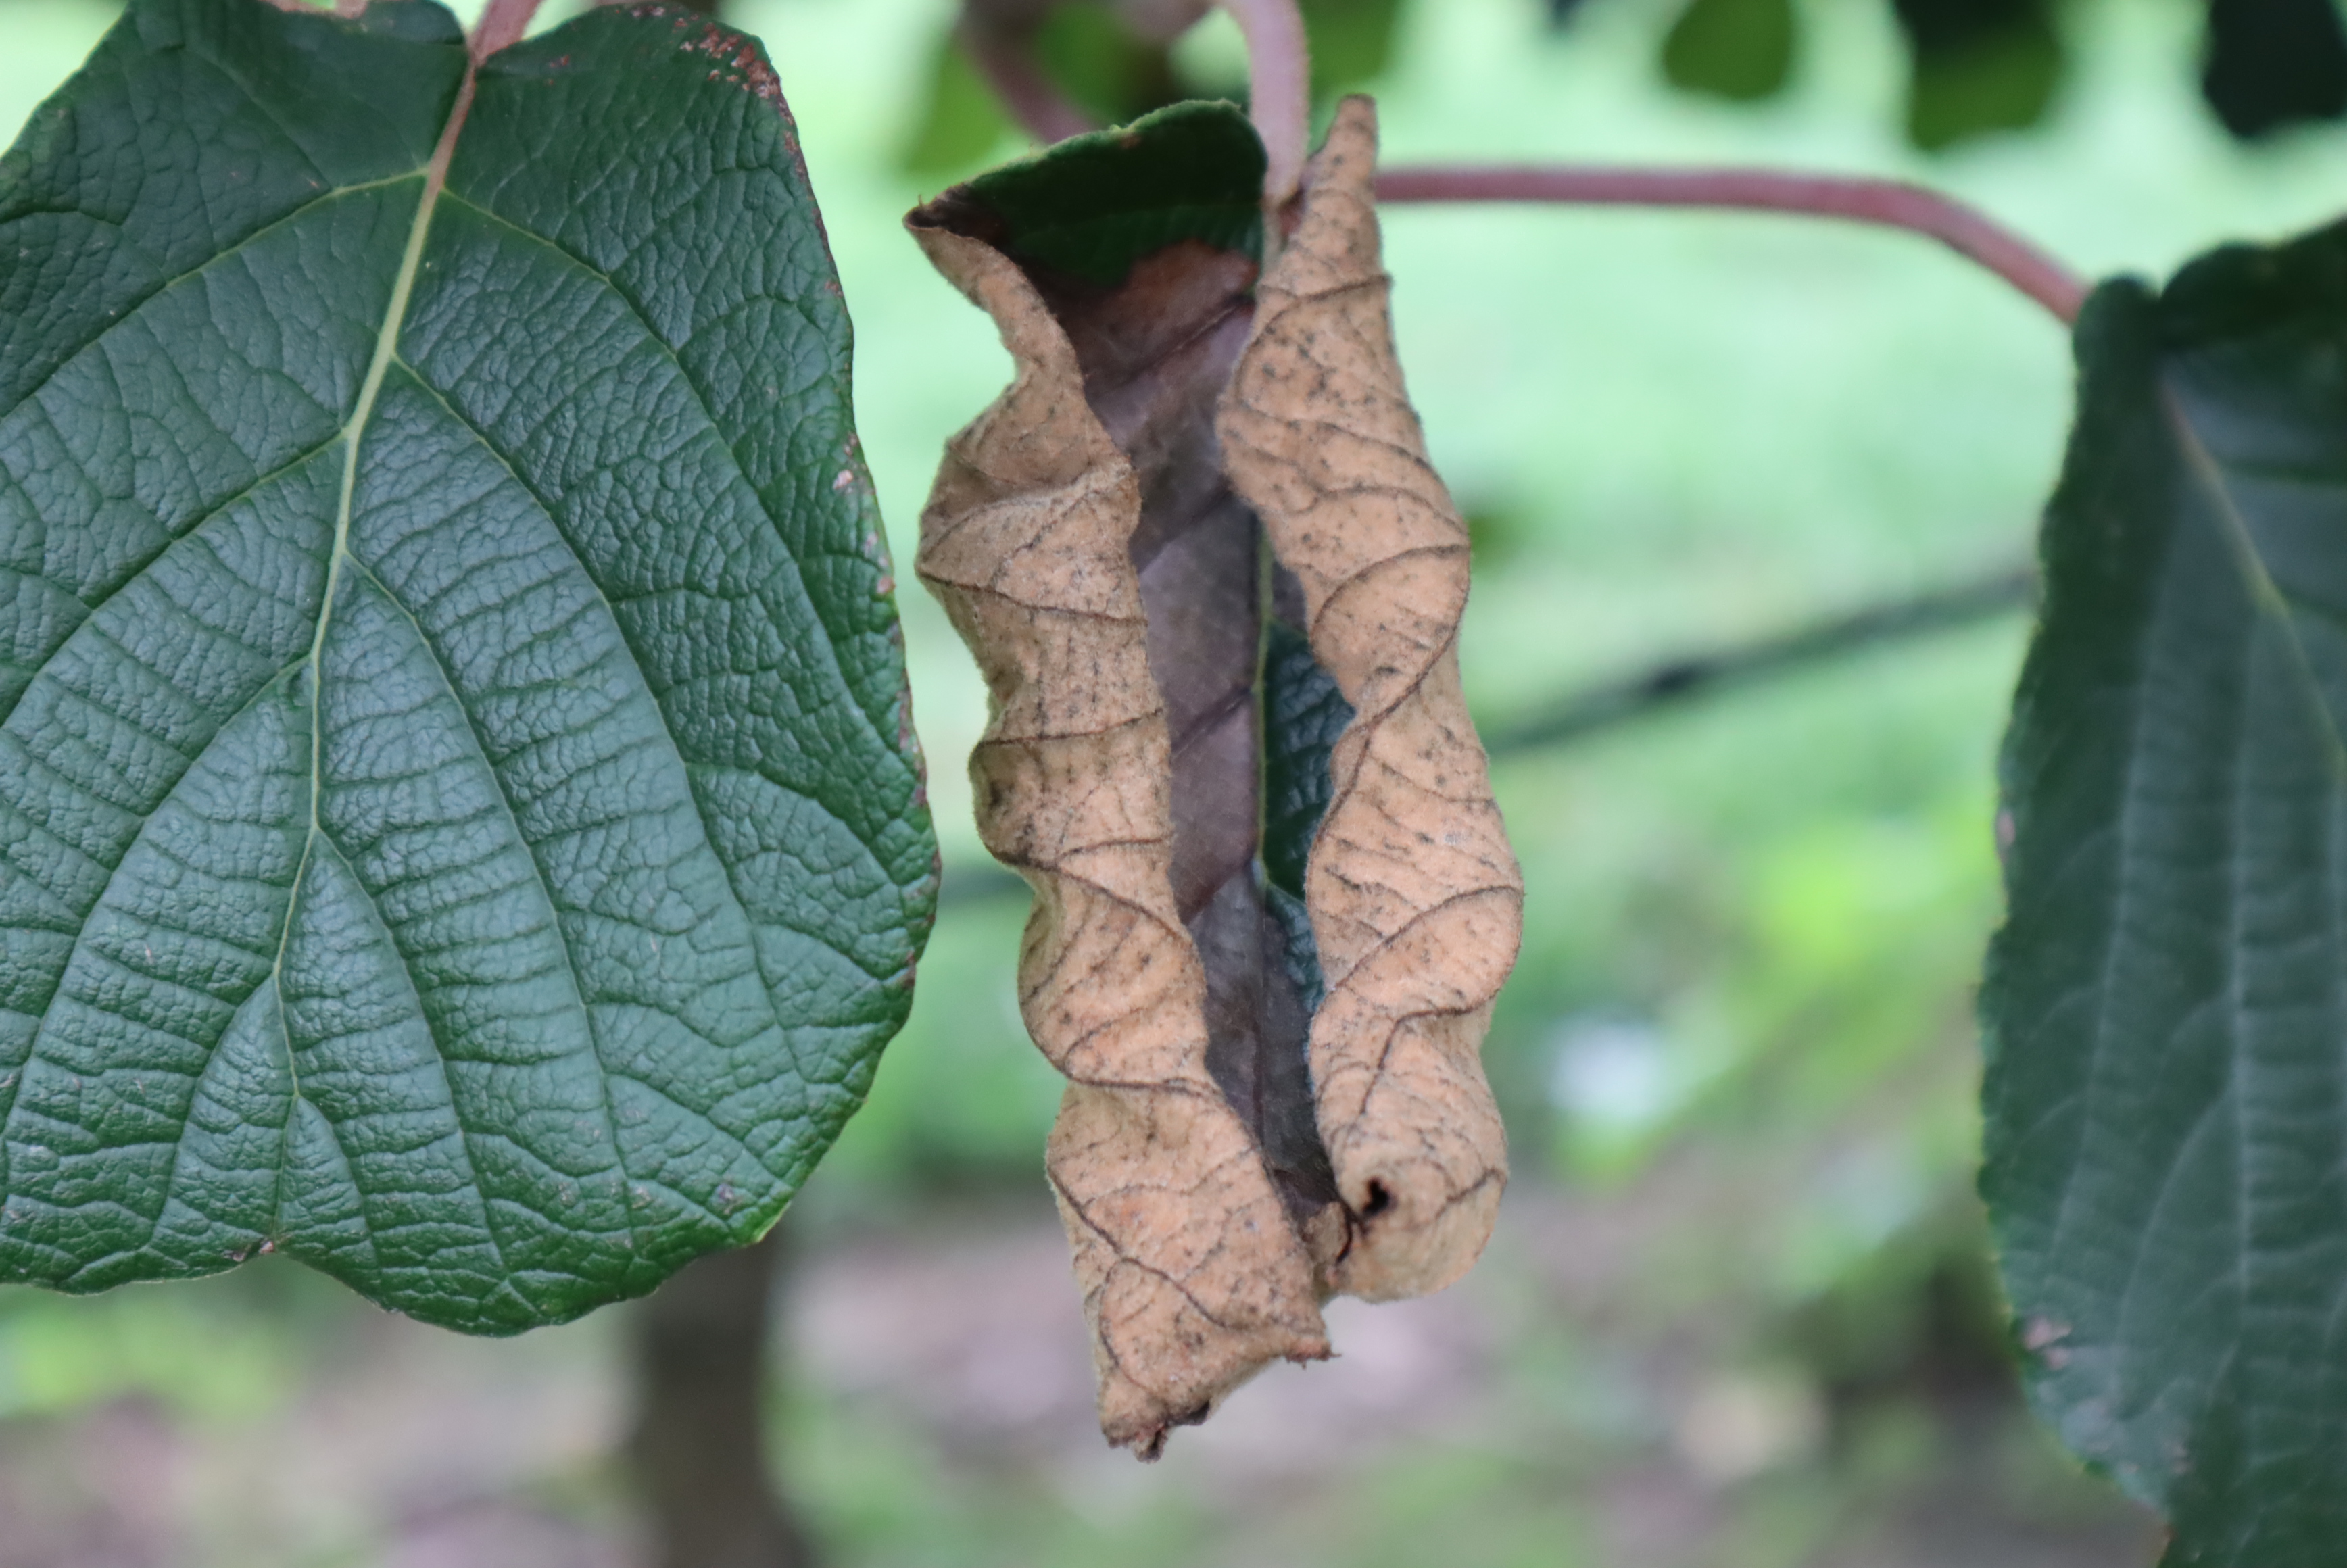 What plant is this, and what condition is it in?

kiwi, chemical damage, heat damage
